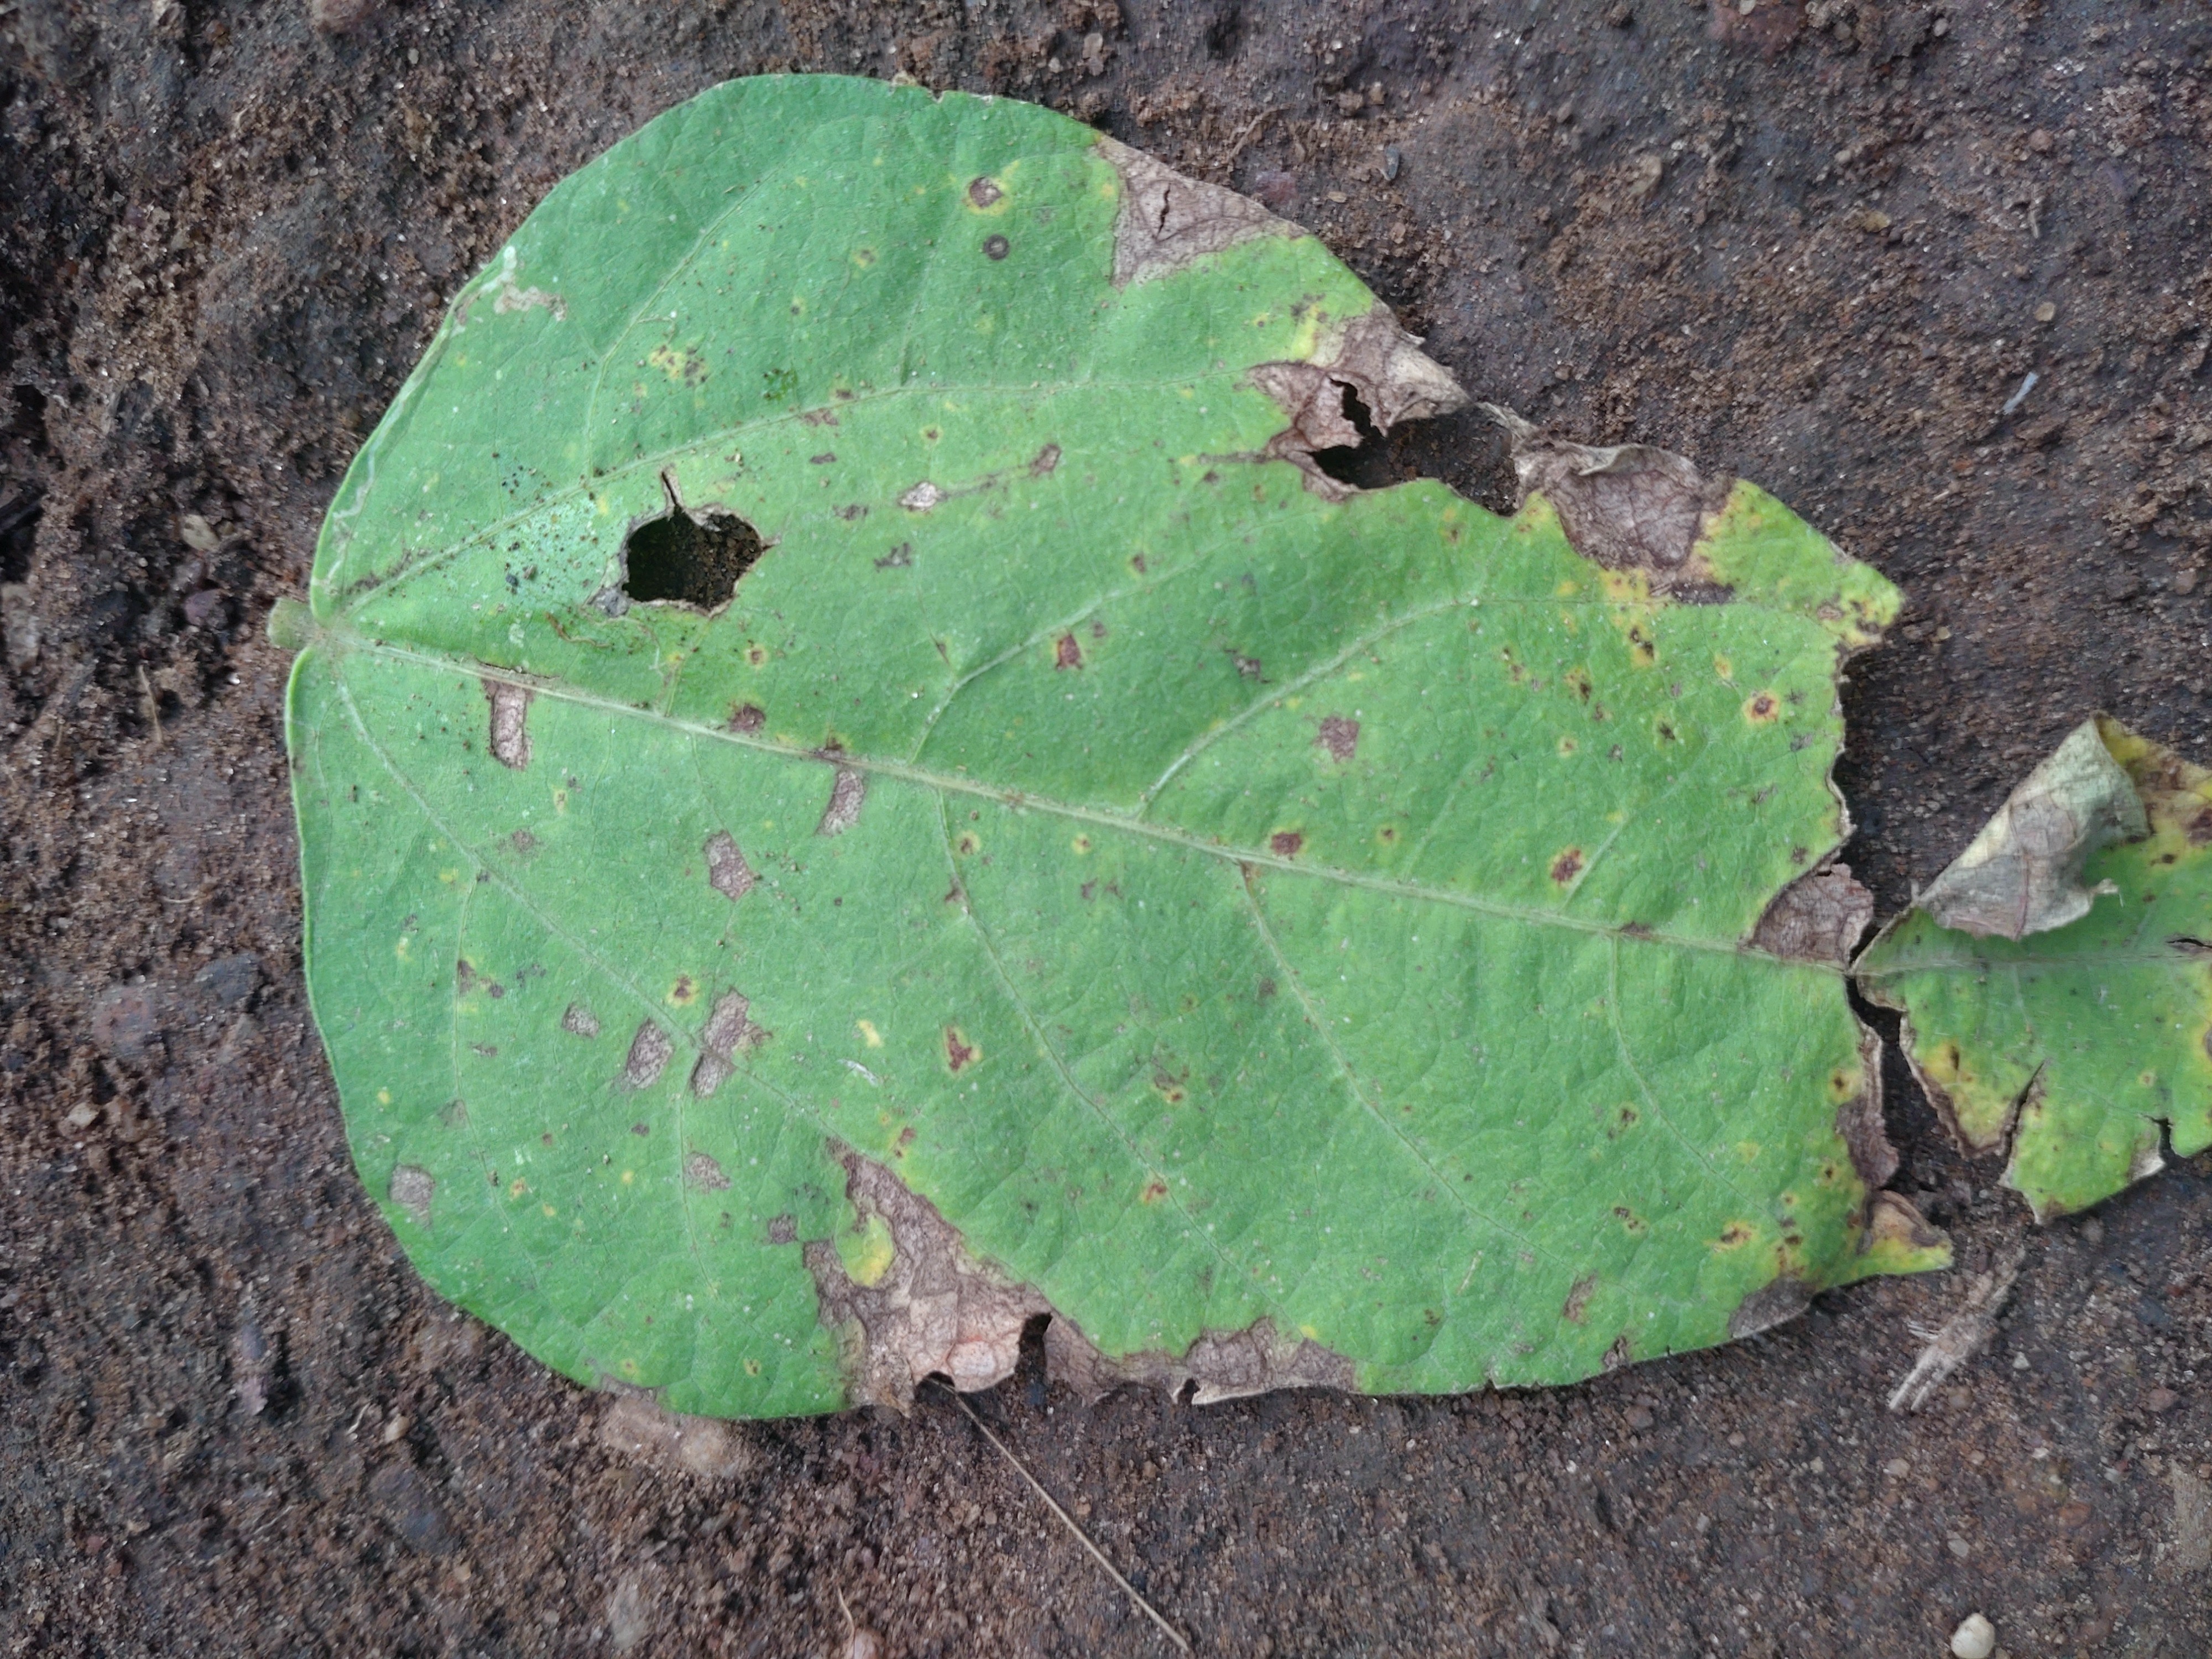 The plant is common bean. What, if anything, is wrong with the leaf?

anthracnose
